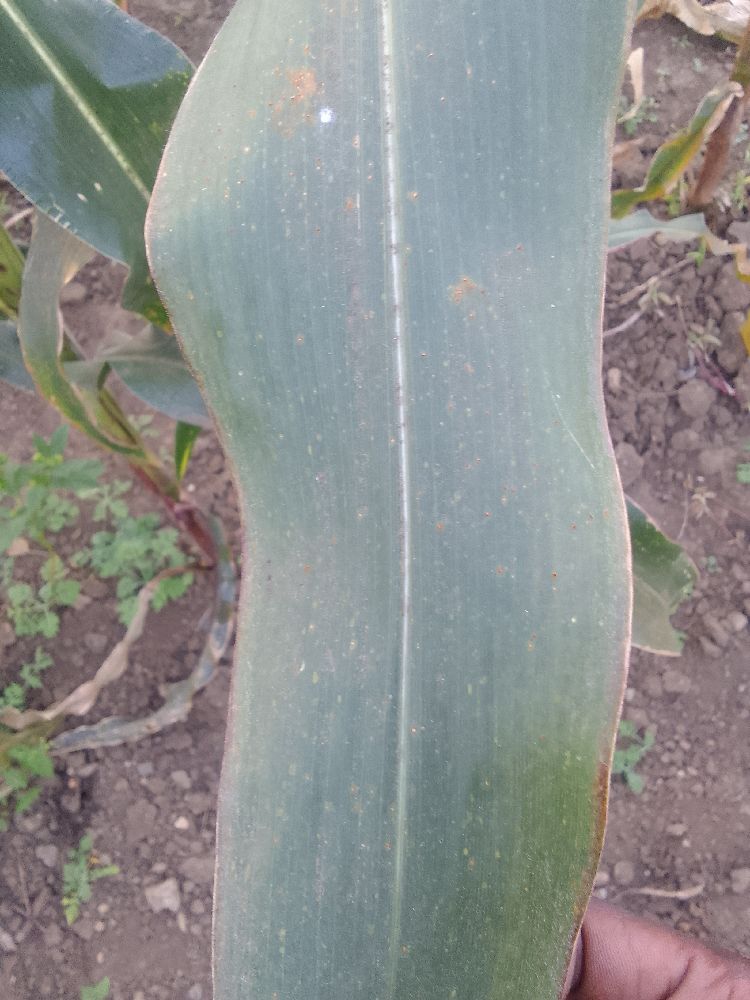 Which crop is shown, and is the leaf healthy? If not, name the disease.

maize, healthy
